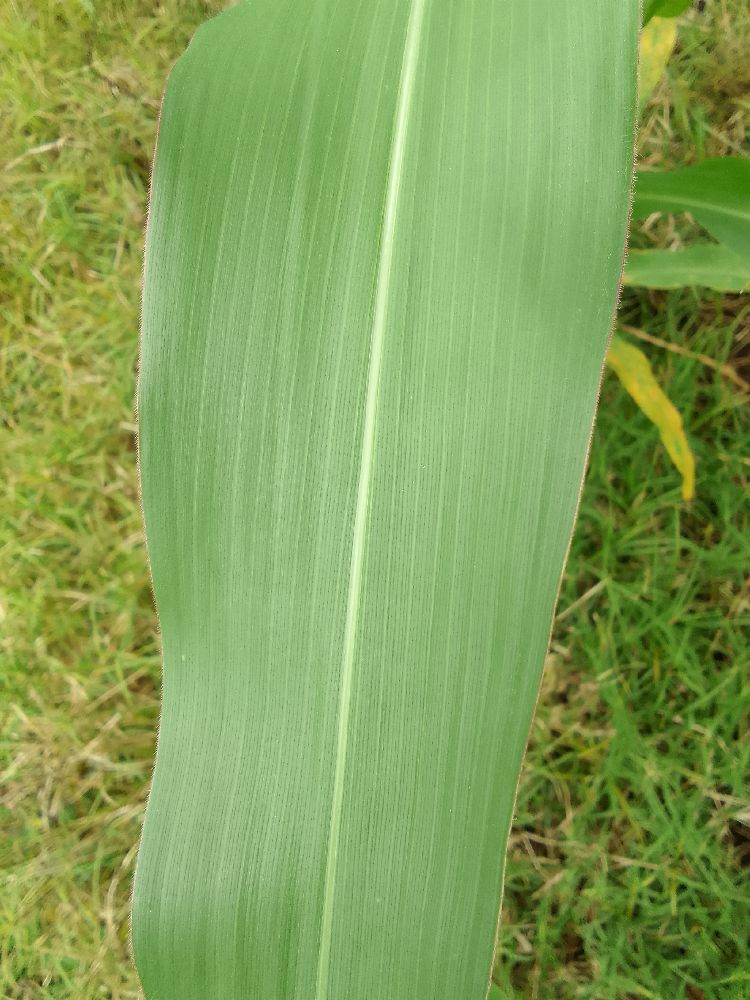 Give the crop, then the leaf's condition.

maize, healthy
